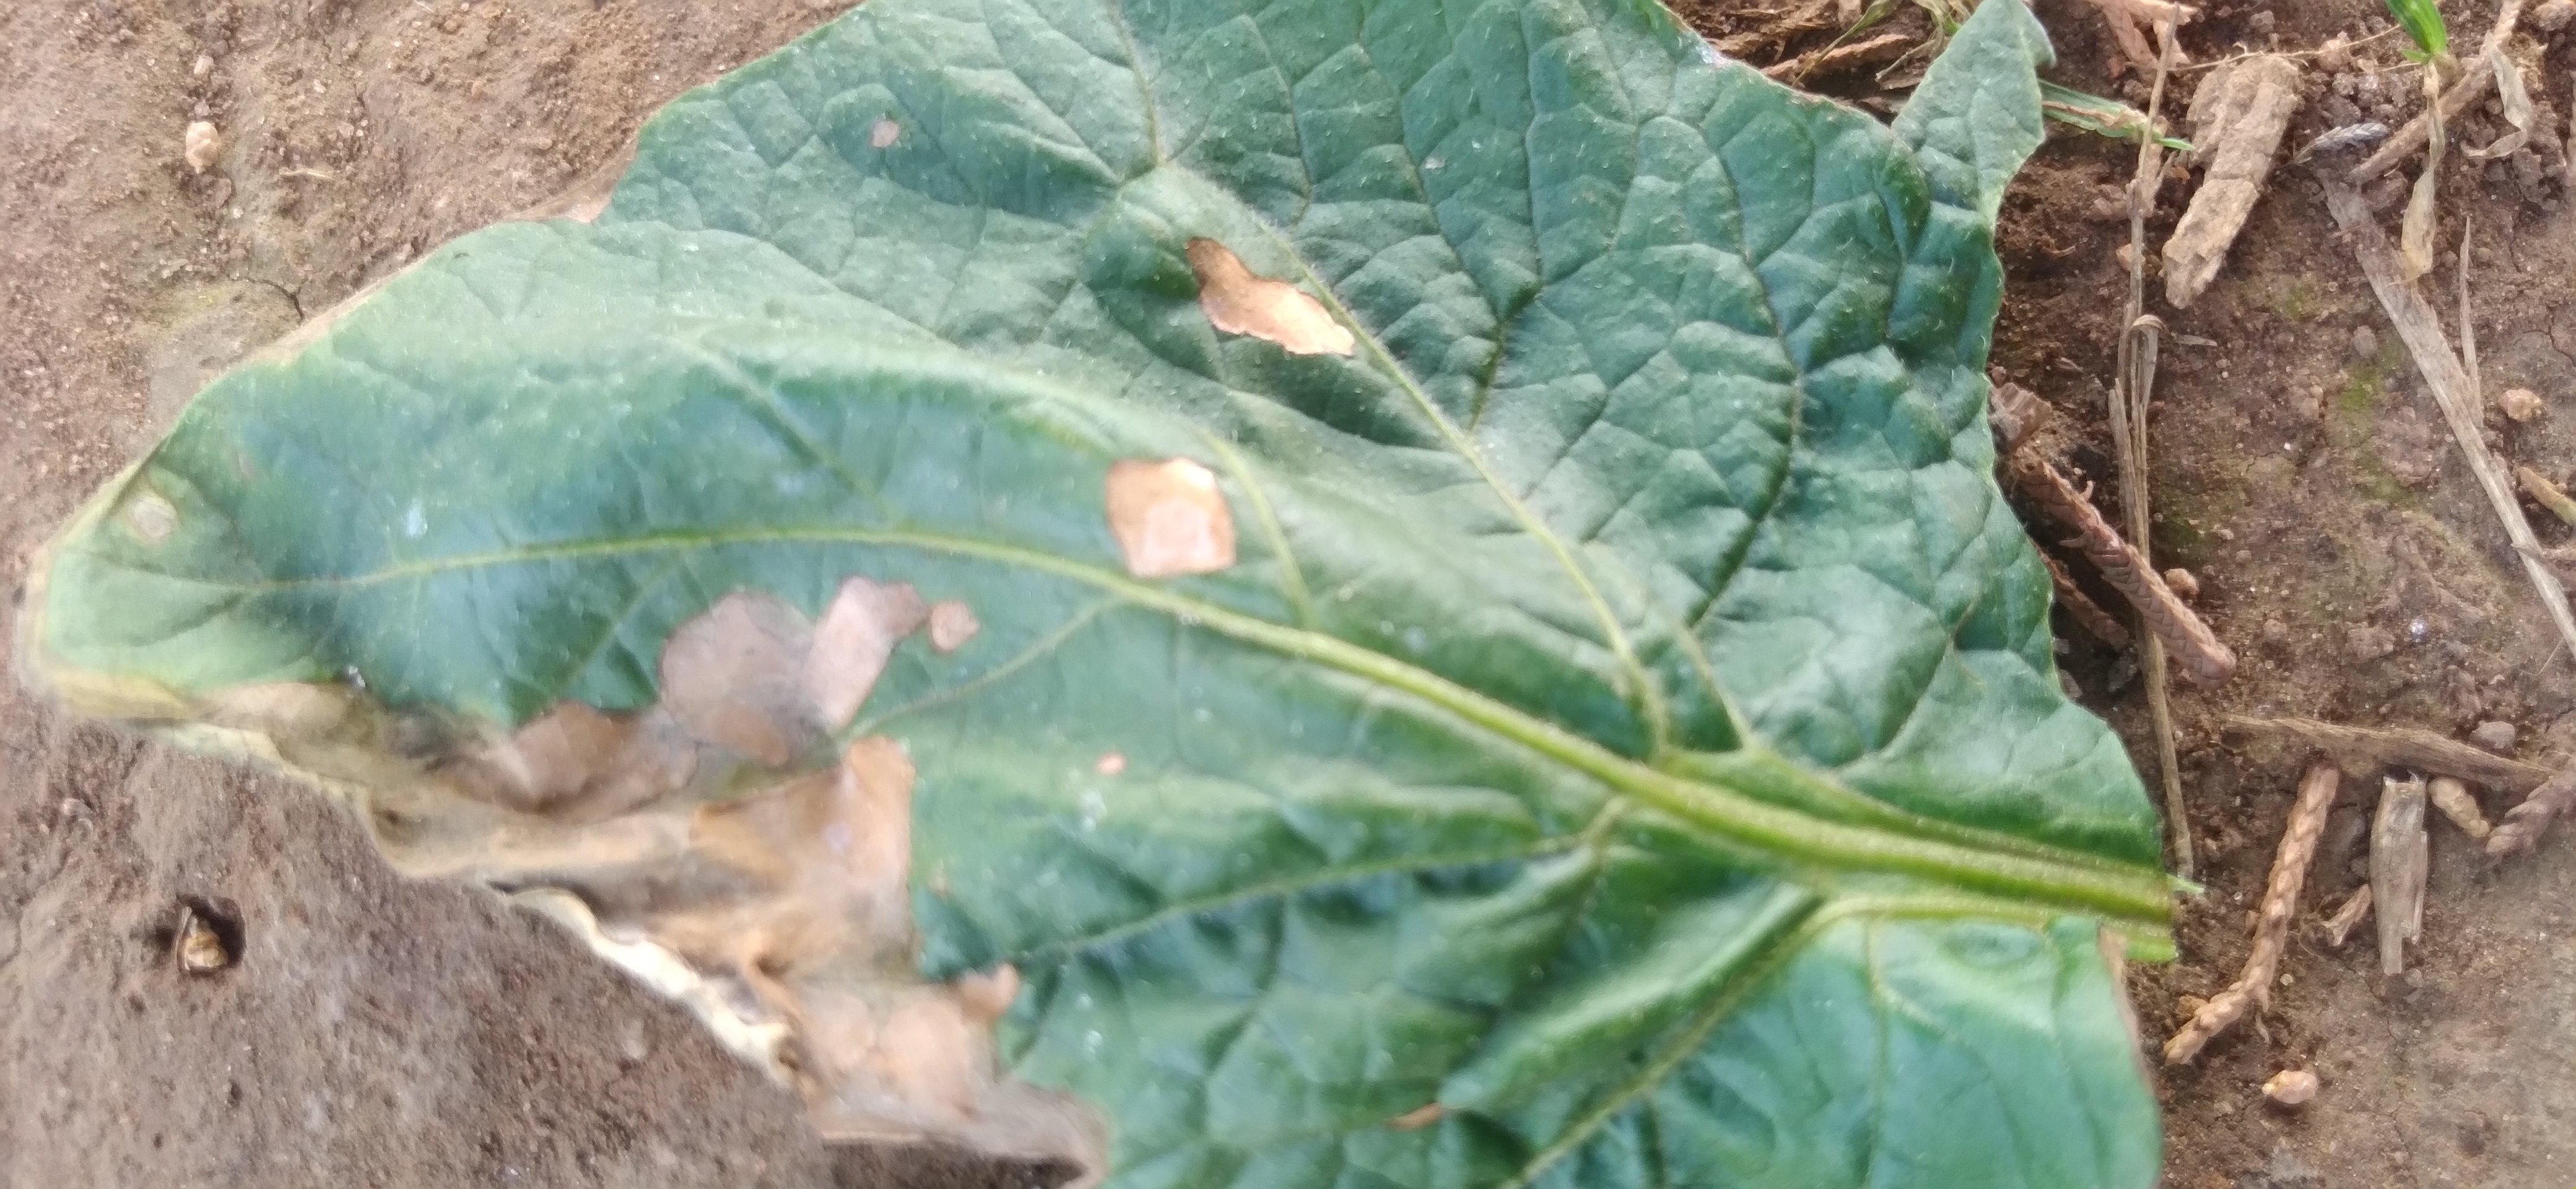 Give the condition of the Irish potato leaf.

early blight
